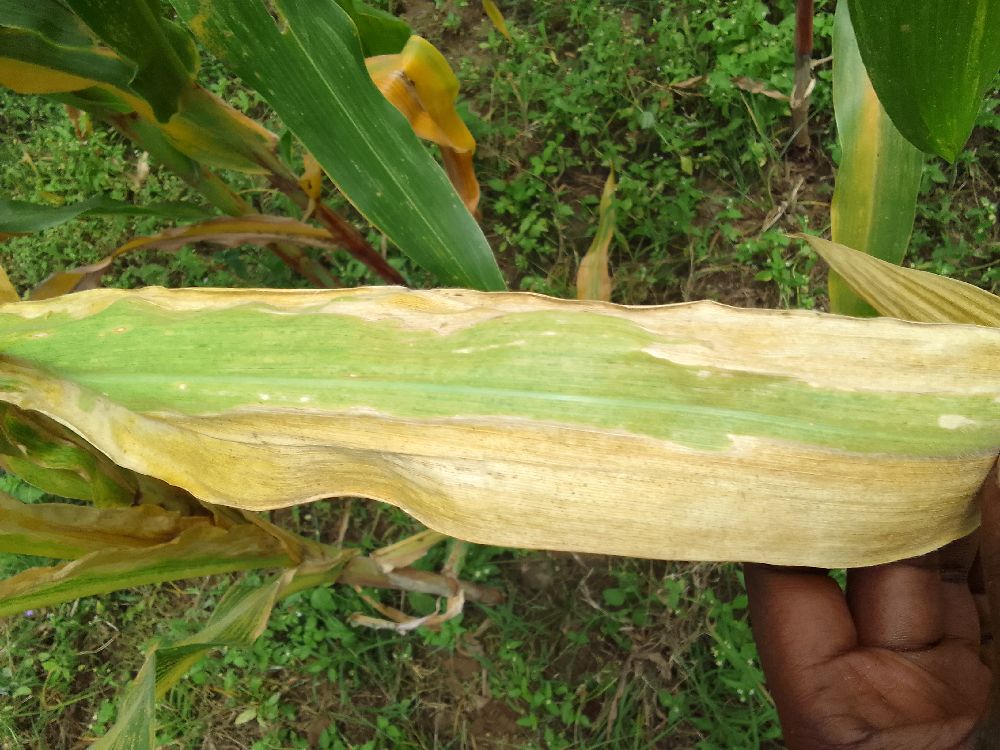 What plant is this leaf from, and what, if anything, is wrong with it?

maize, maize lethal necrosis
